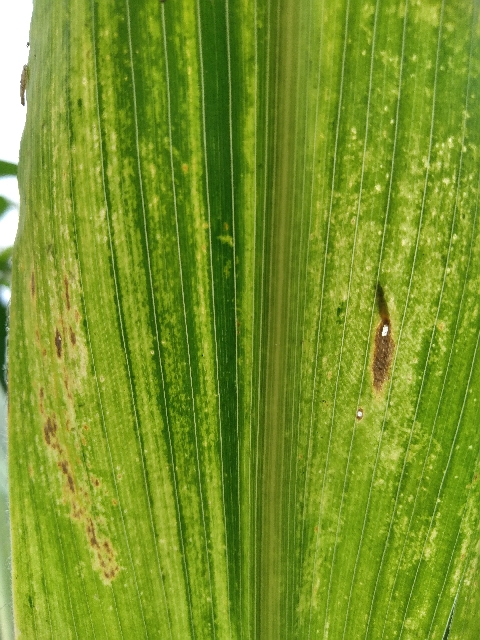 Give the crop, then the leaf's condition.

maize, maize streak virus
